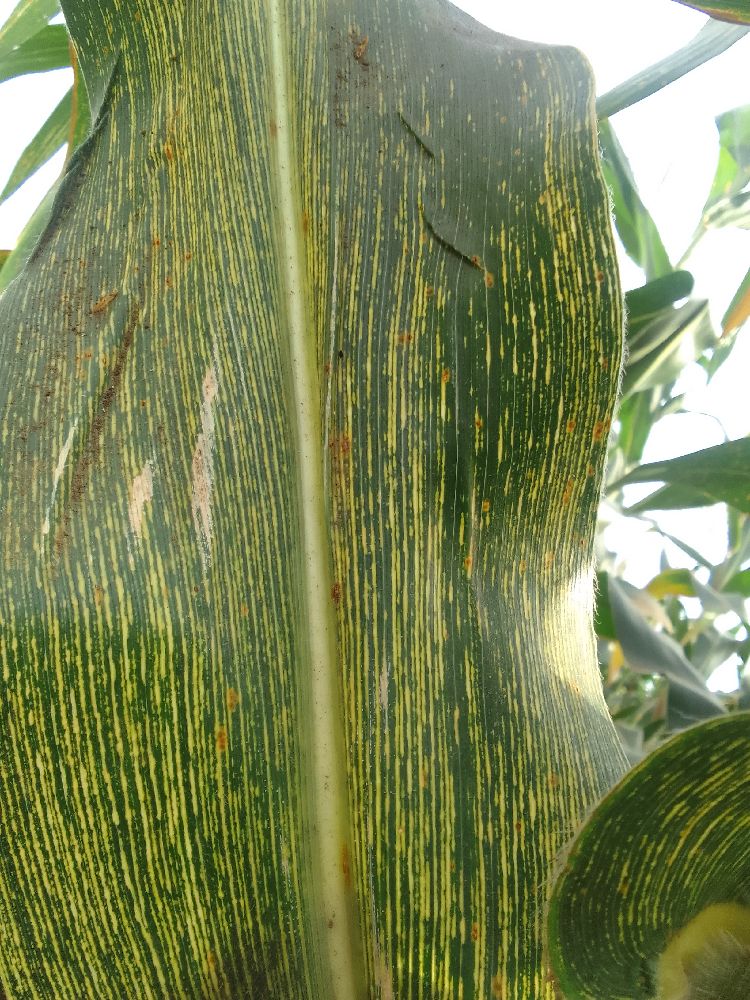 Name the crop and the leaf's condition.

maize, maize streak virus
